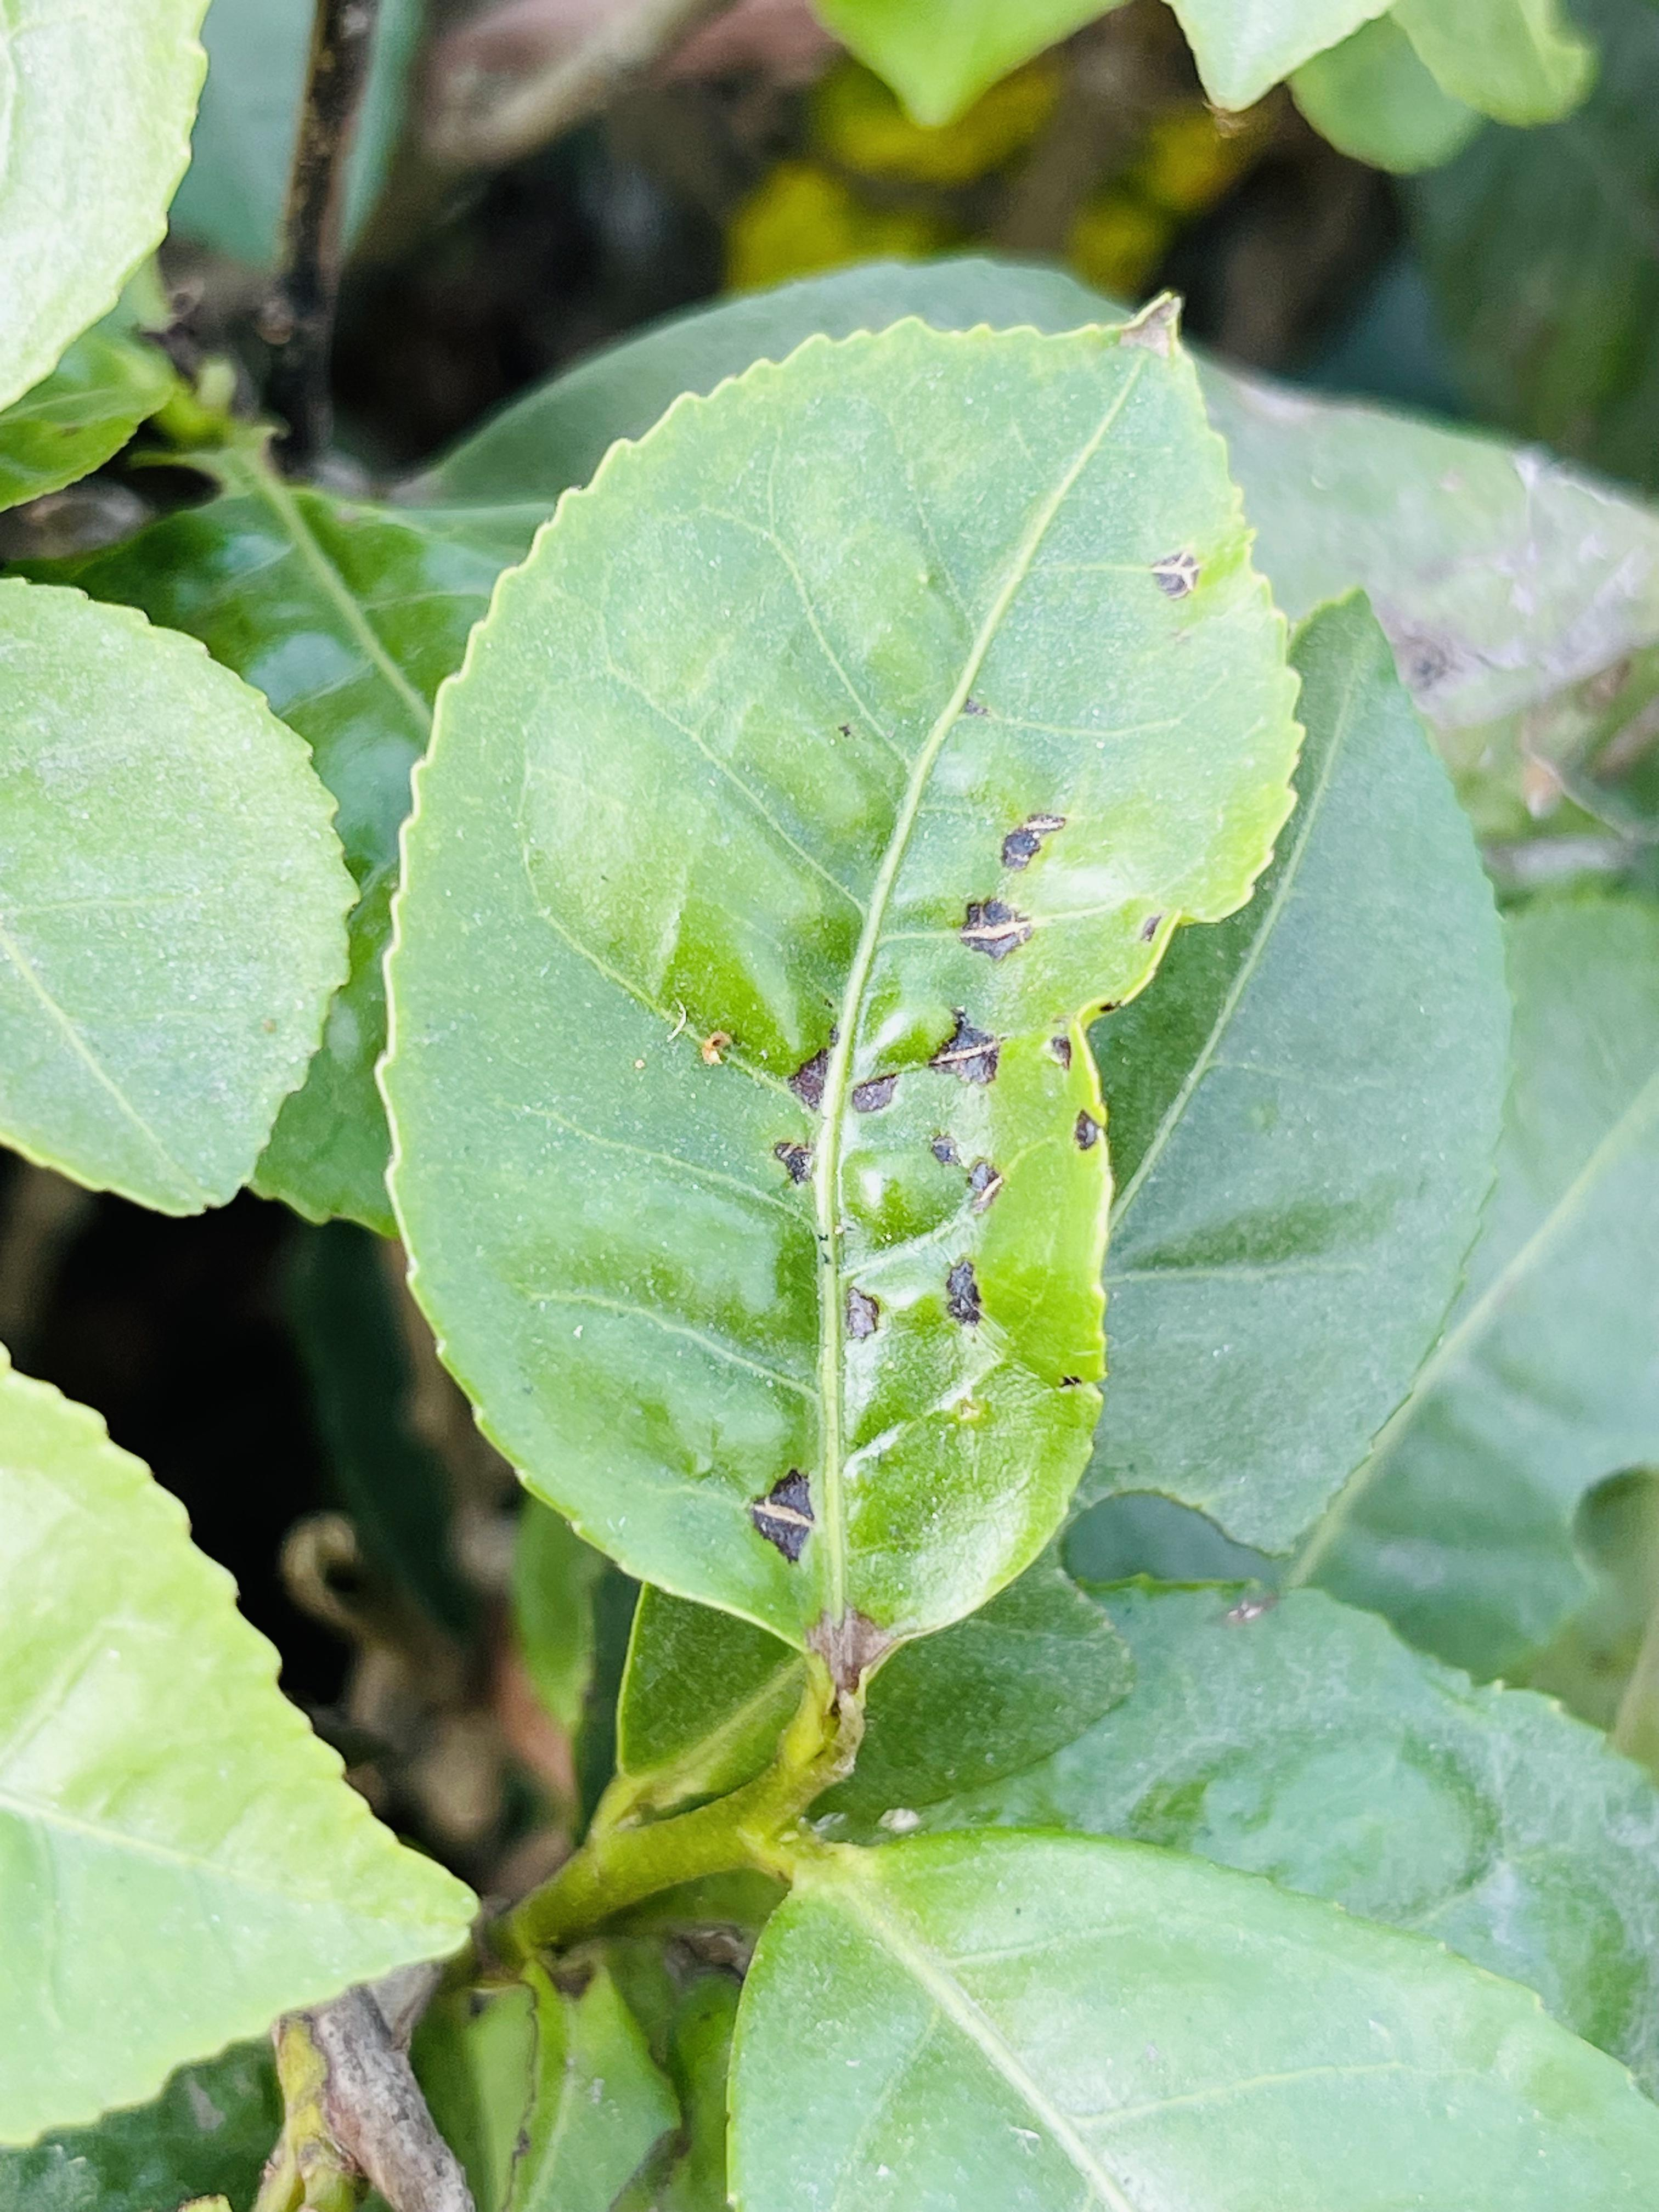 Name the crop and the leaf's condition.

tea, helopeltis
